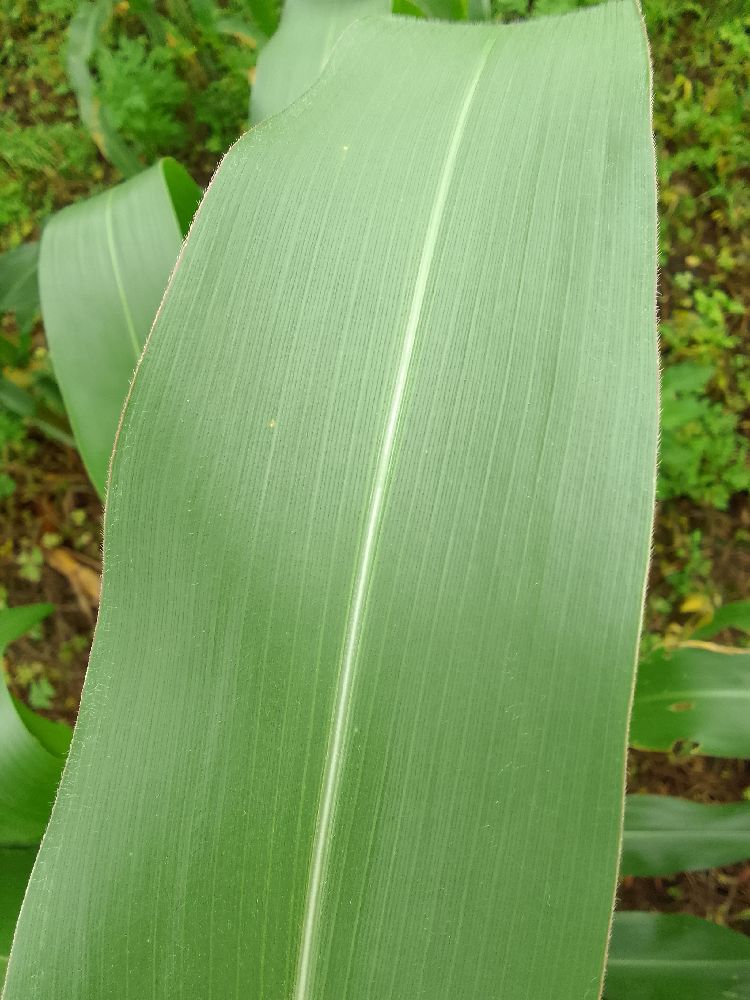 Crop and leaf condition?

maize, healthy
